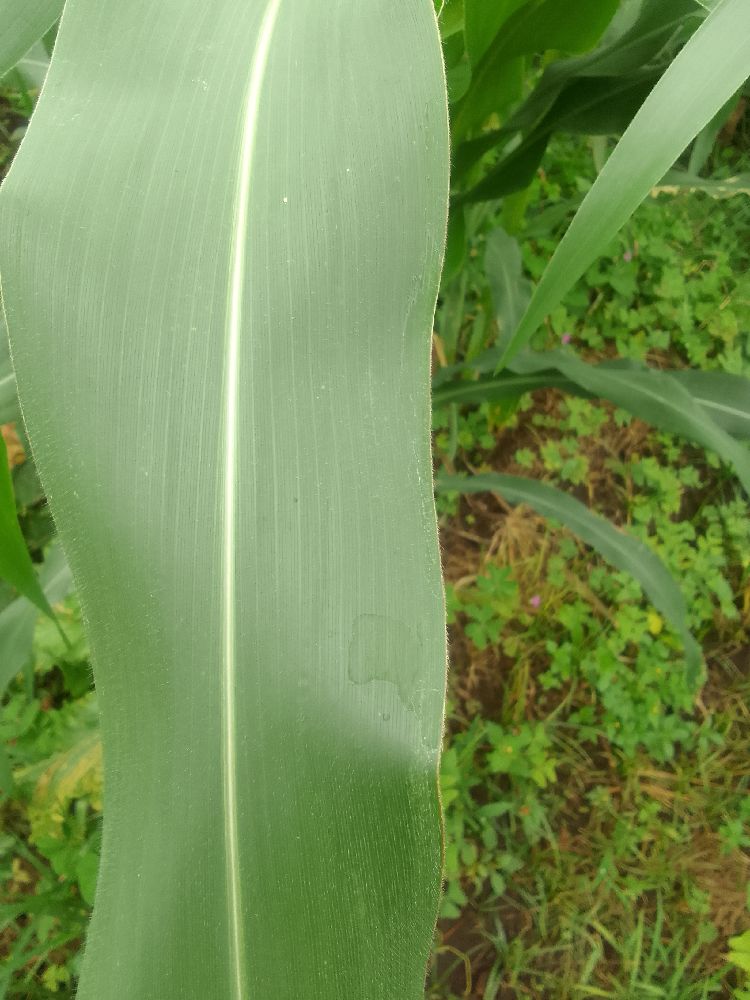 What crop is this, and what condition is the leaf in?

maize, healthy
